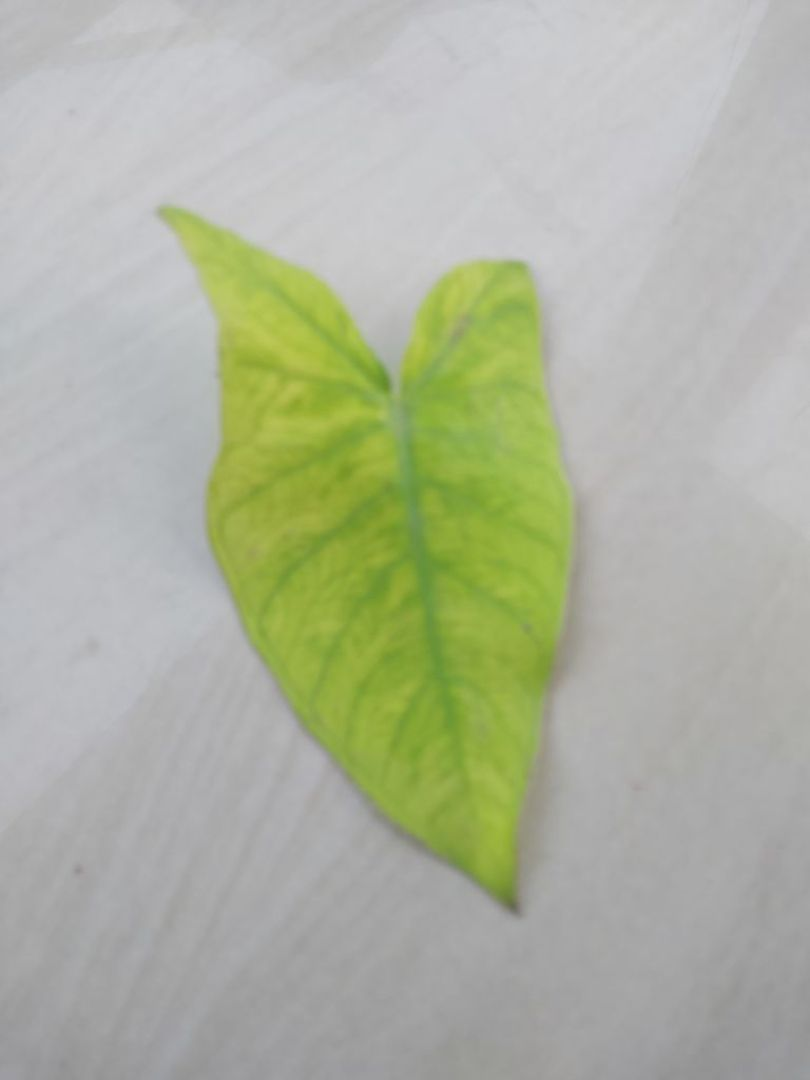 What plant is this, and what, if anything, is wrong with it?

taro, mosaic
